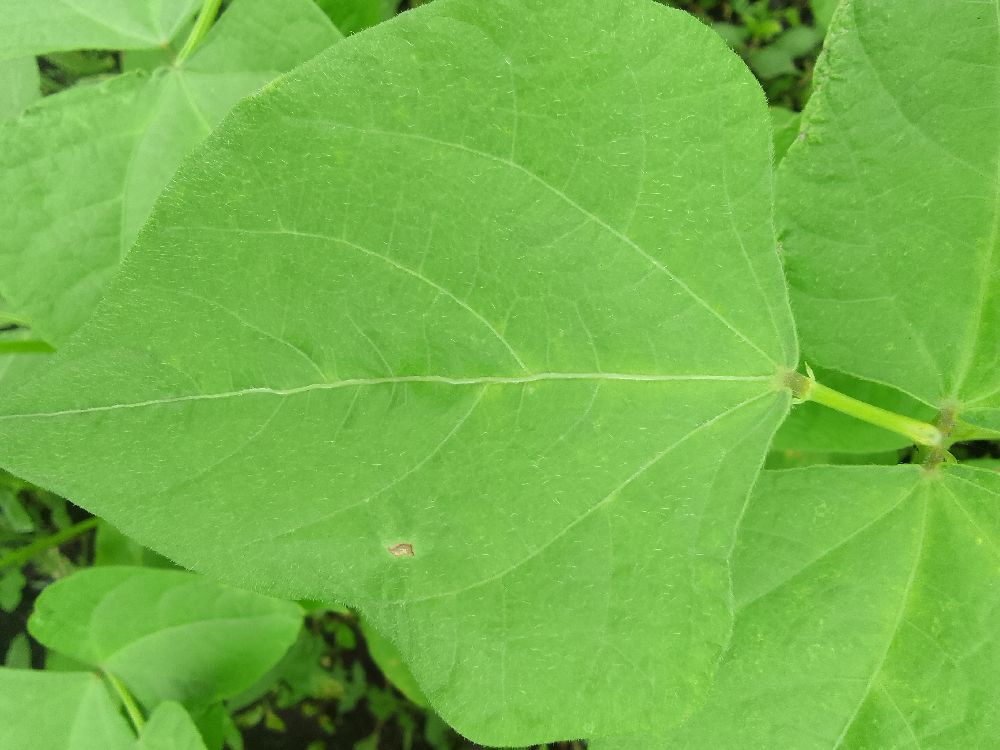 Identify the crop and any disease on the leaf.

common bean, healthy
